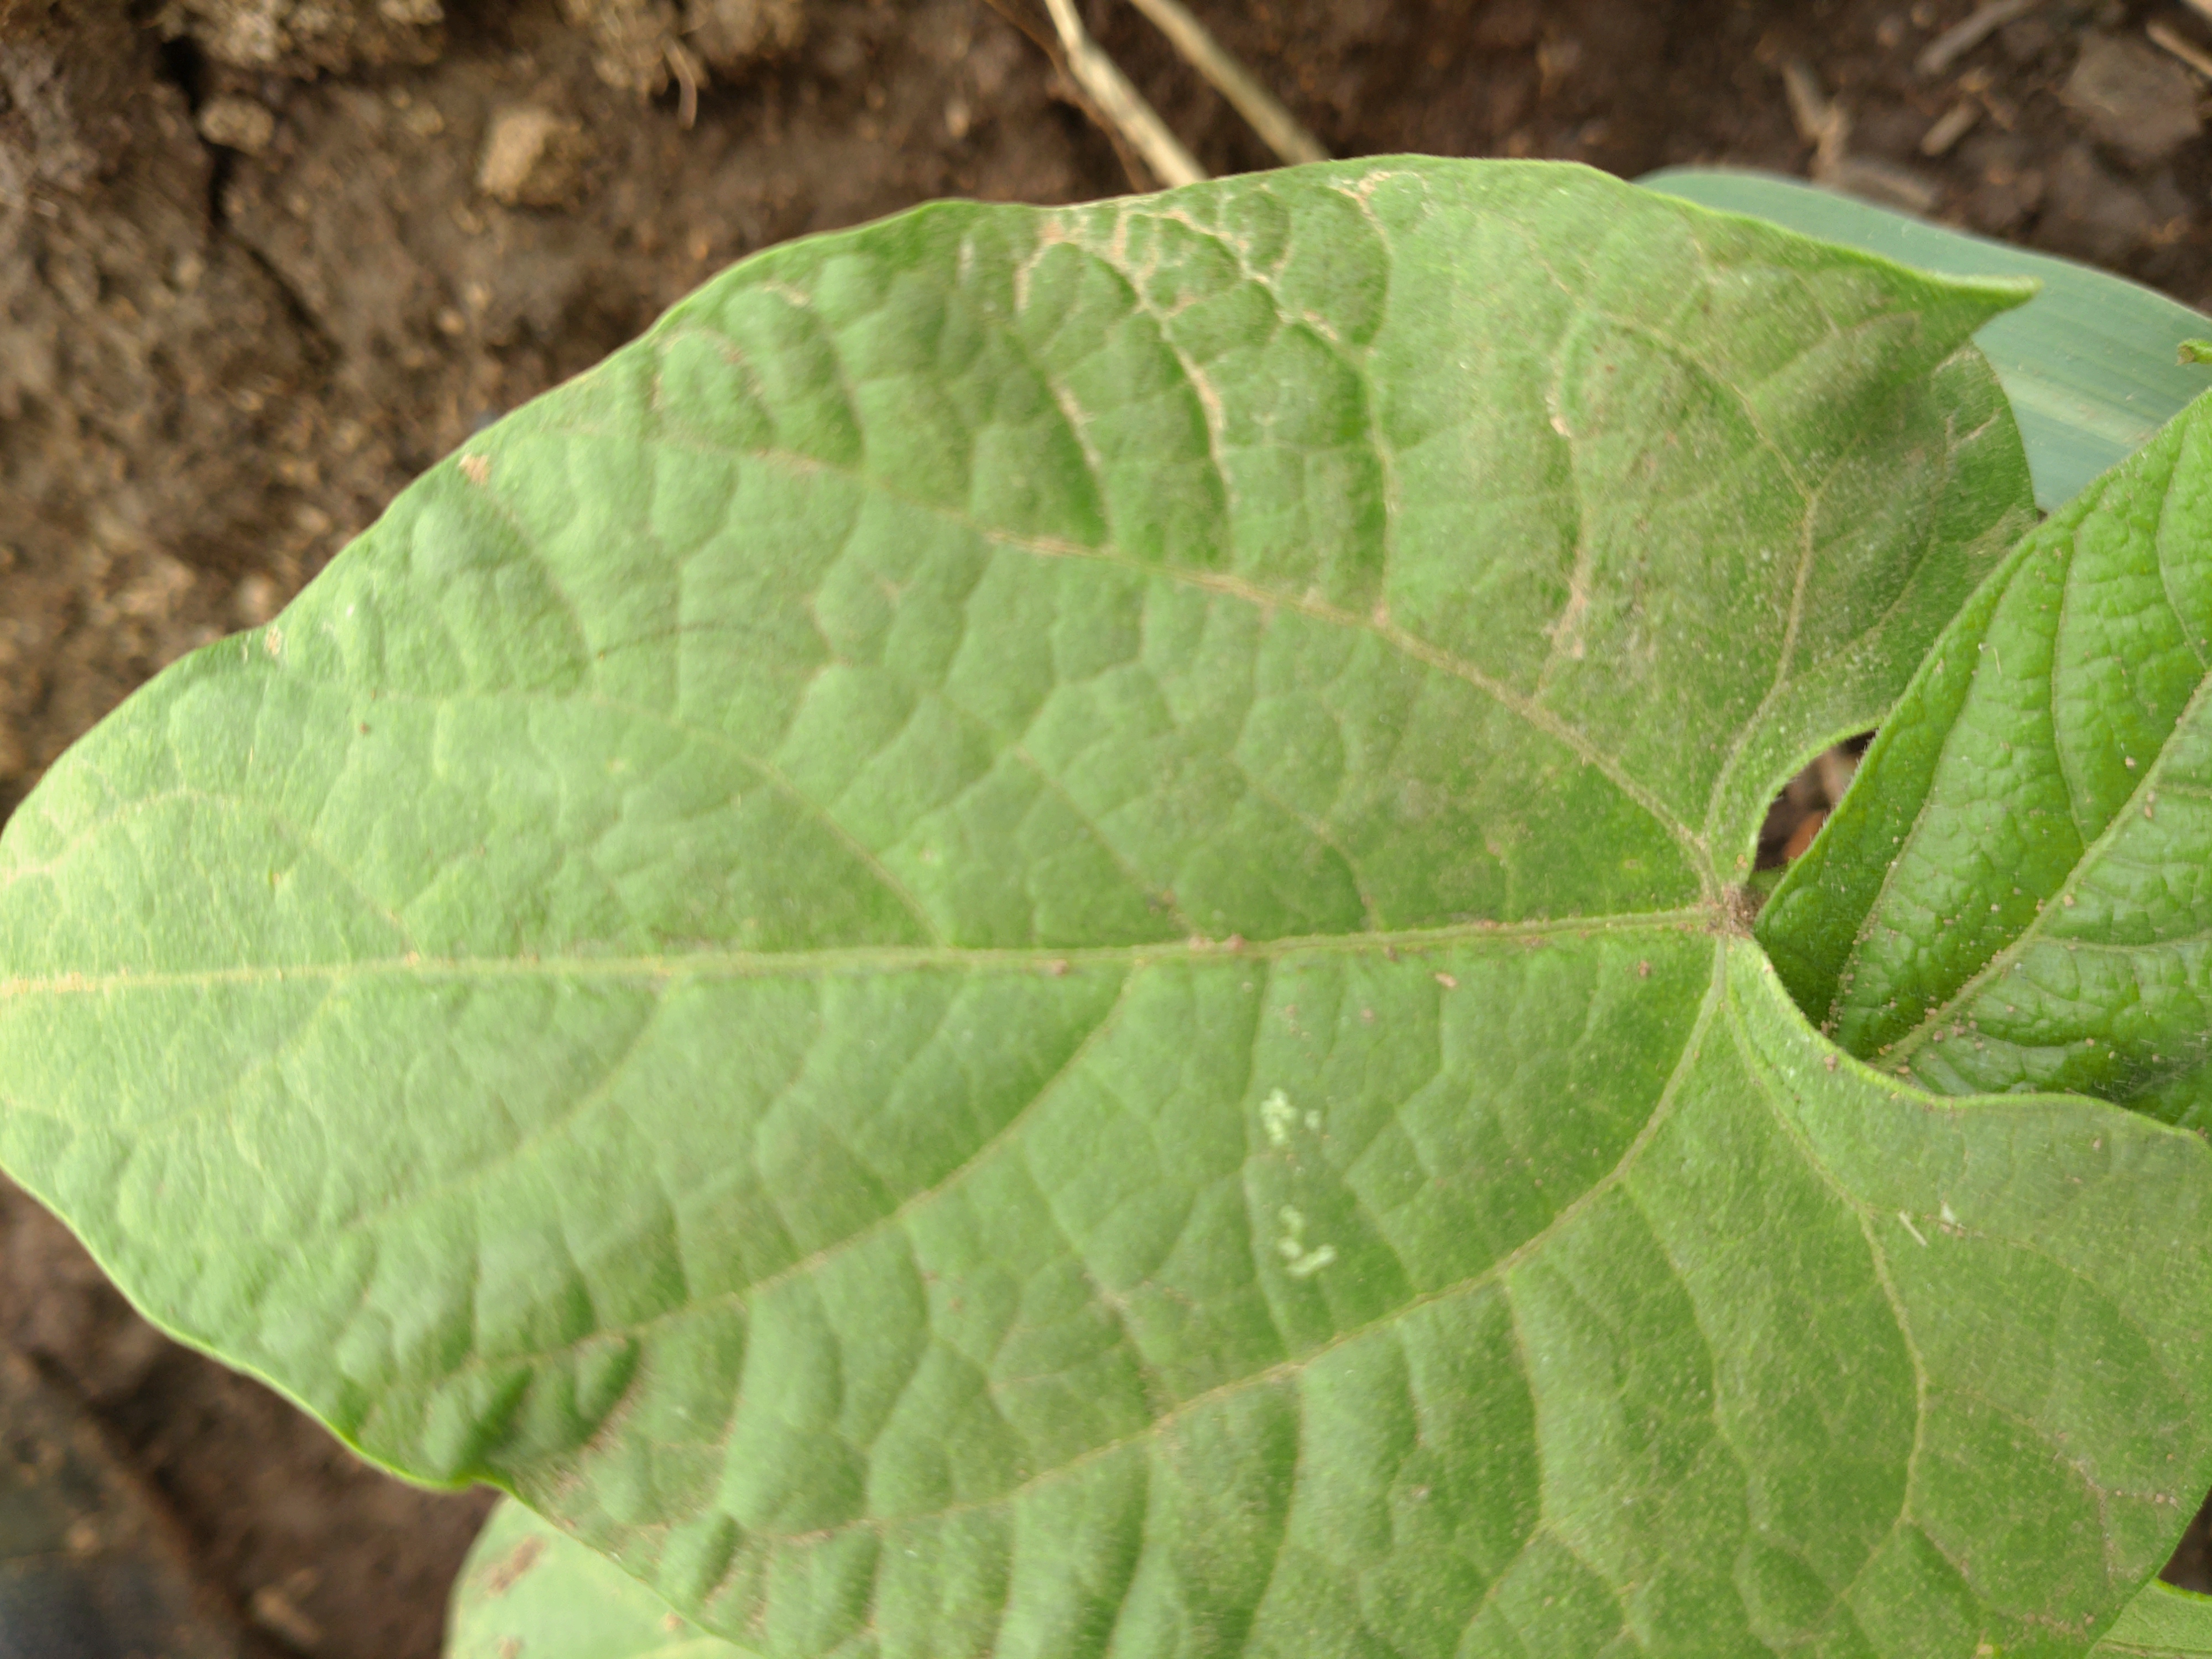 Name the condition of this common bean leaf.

healthy
